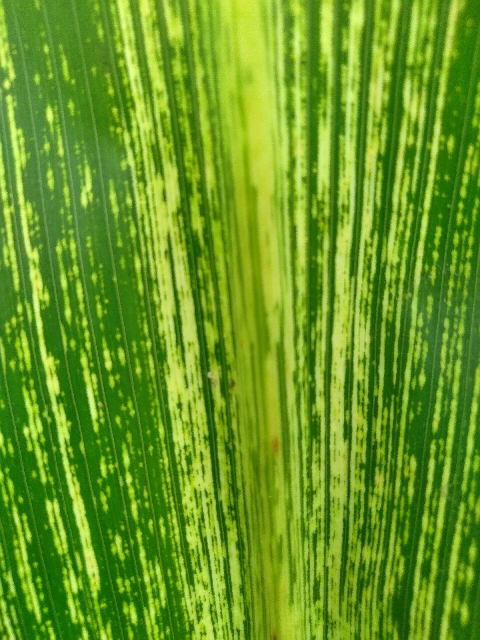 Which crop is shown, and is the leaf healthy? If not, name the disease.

maize, maize streak virus
